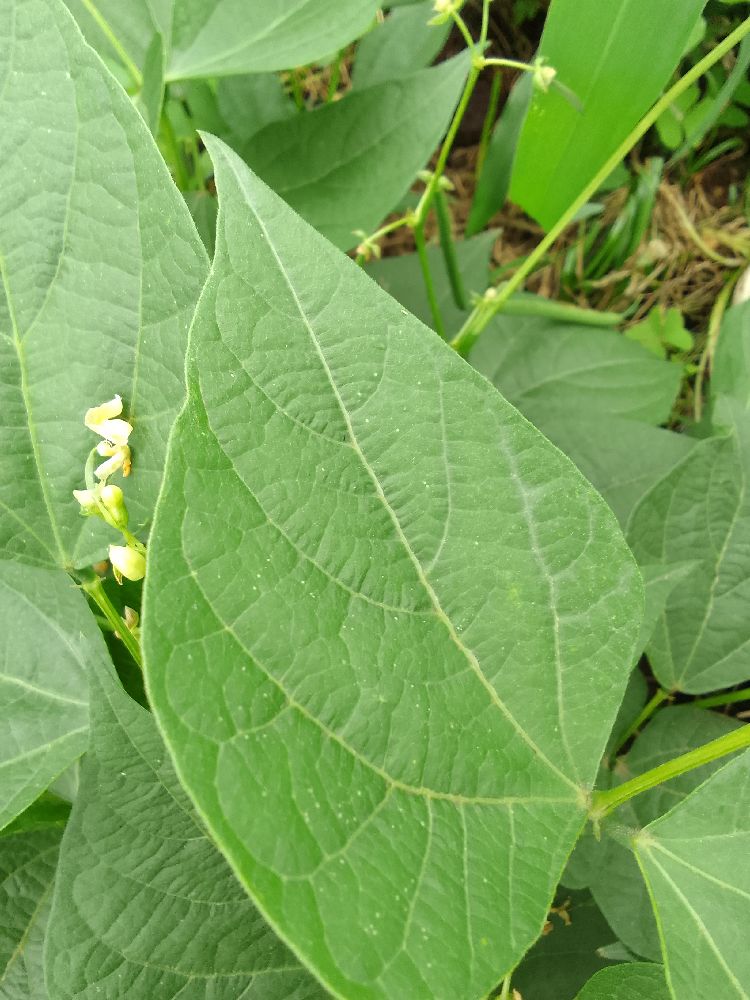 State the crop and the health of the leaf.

common bean, healthy
